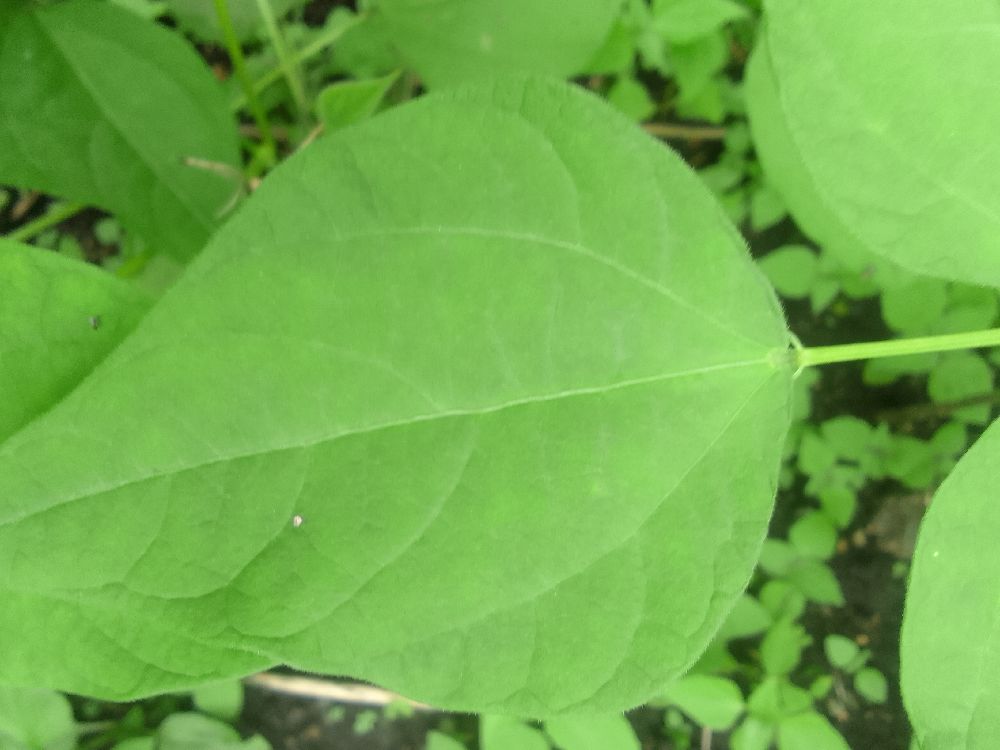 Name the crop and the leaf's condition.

common bean, healthy
